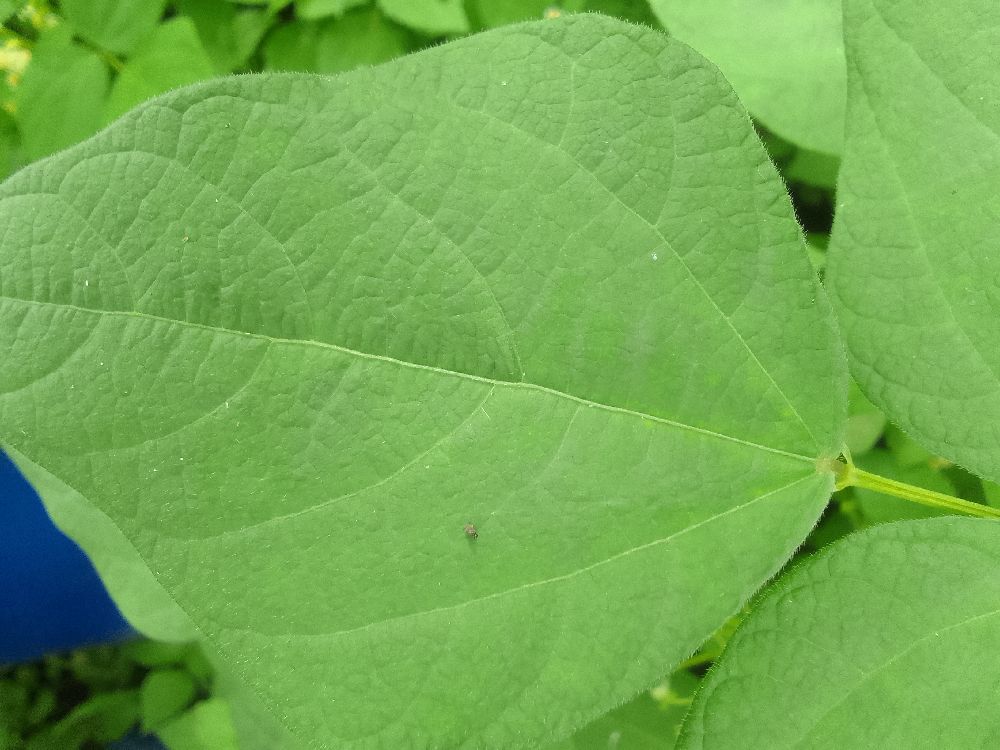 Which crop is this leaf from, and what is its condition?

common bean, healthy
